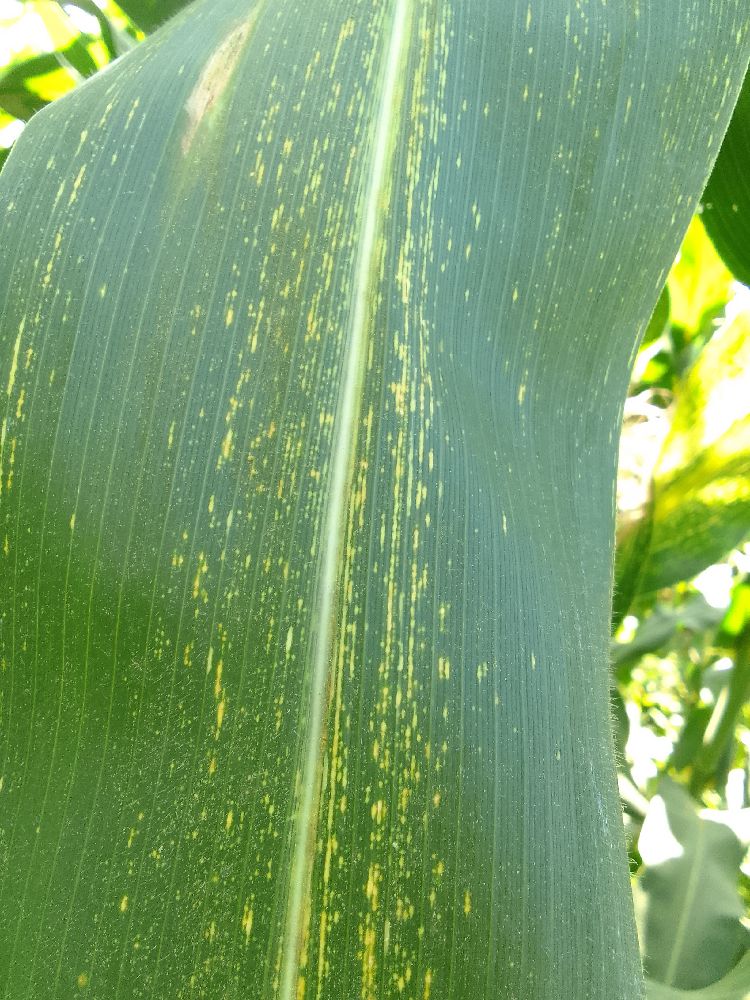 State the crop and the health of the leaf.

maize, maize streak virus
